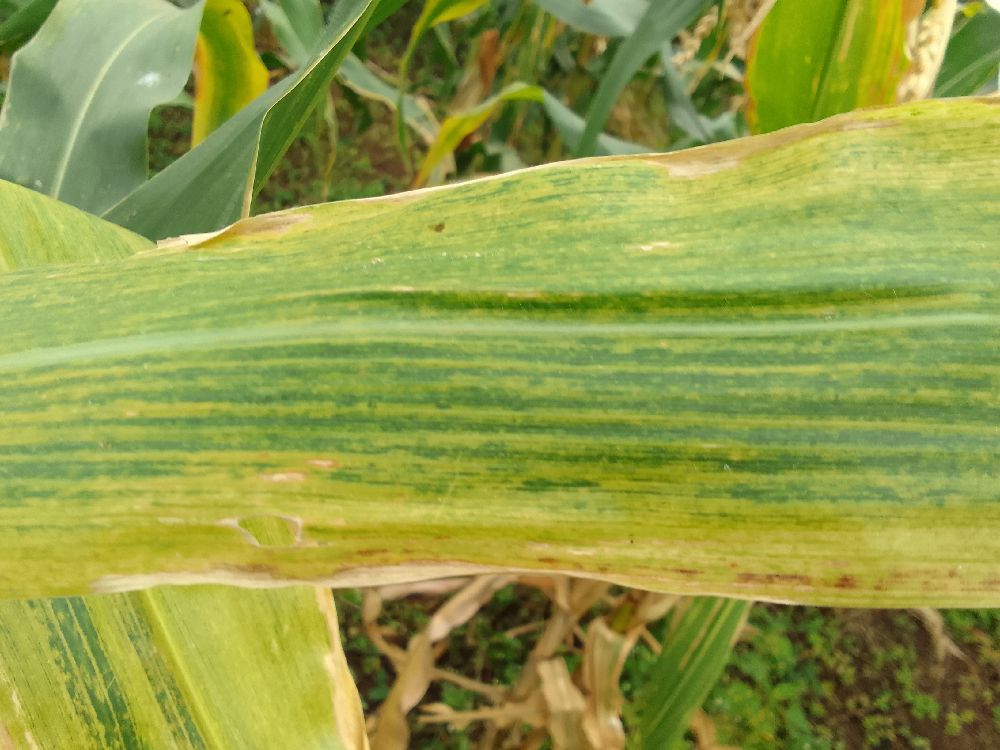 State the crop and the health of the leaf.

maize, maize lethal necrosis
